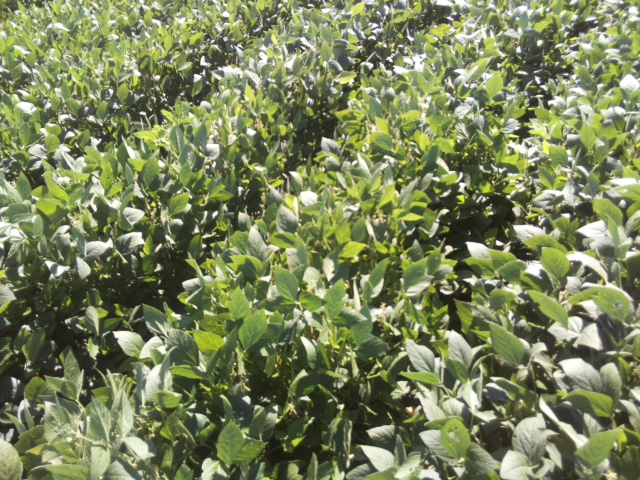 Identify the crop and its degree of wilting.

soybean, slight leaflet or petiole turgor loss in upper canopy
